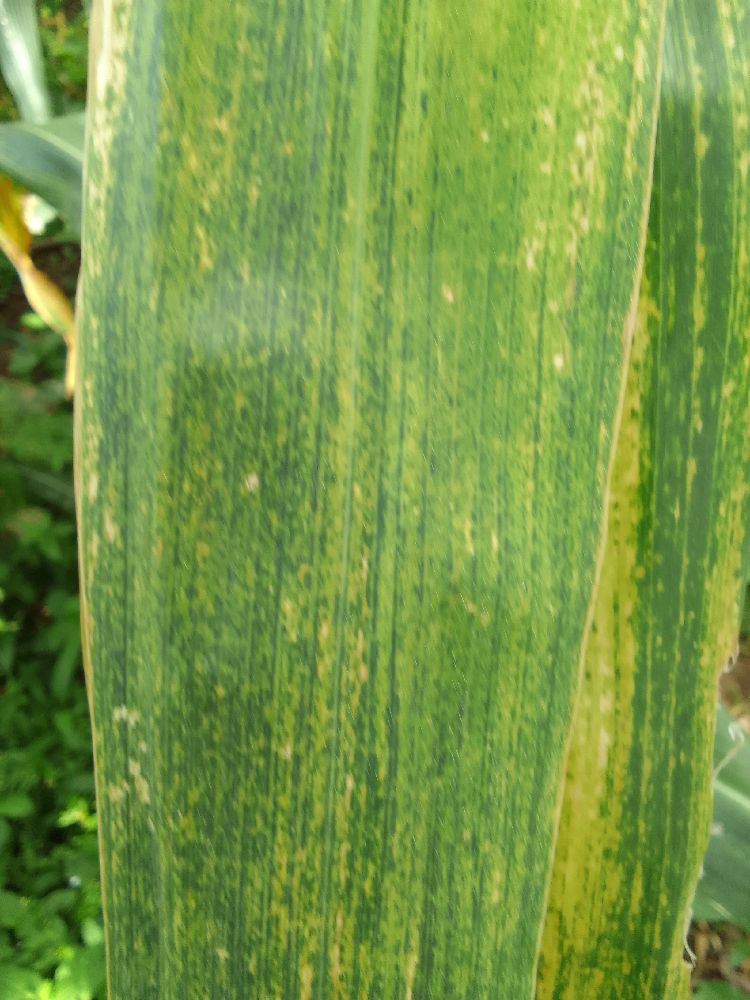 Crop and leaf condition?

maize, maize lethal necrosis
